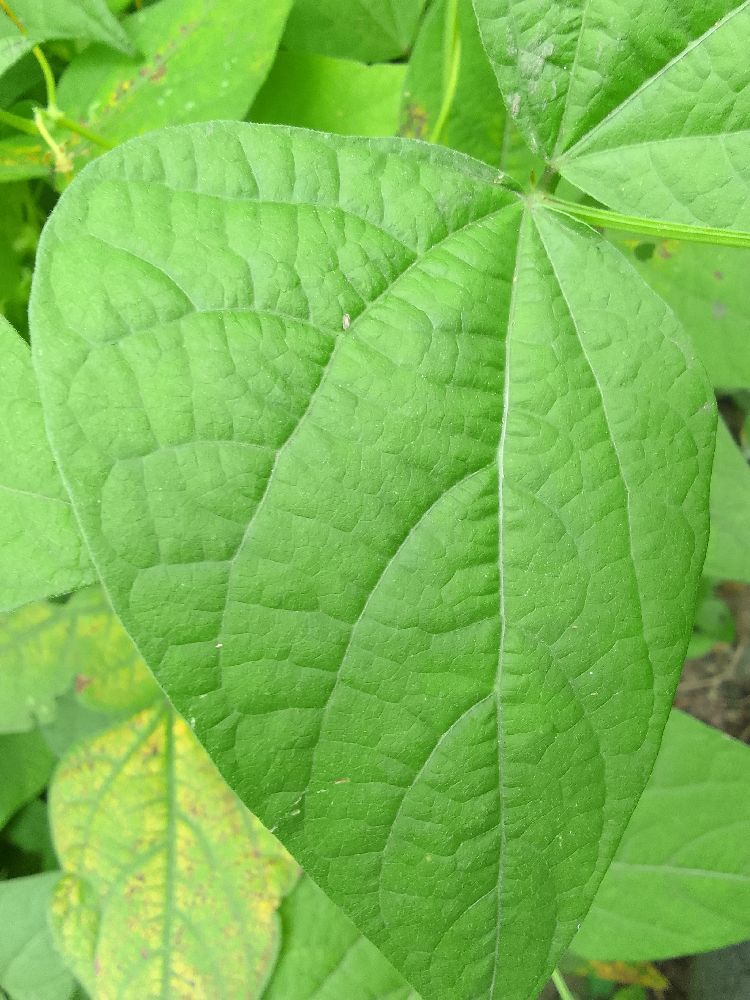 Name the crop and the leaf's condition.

common bean, healthy
